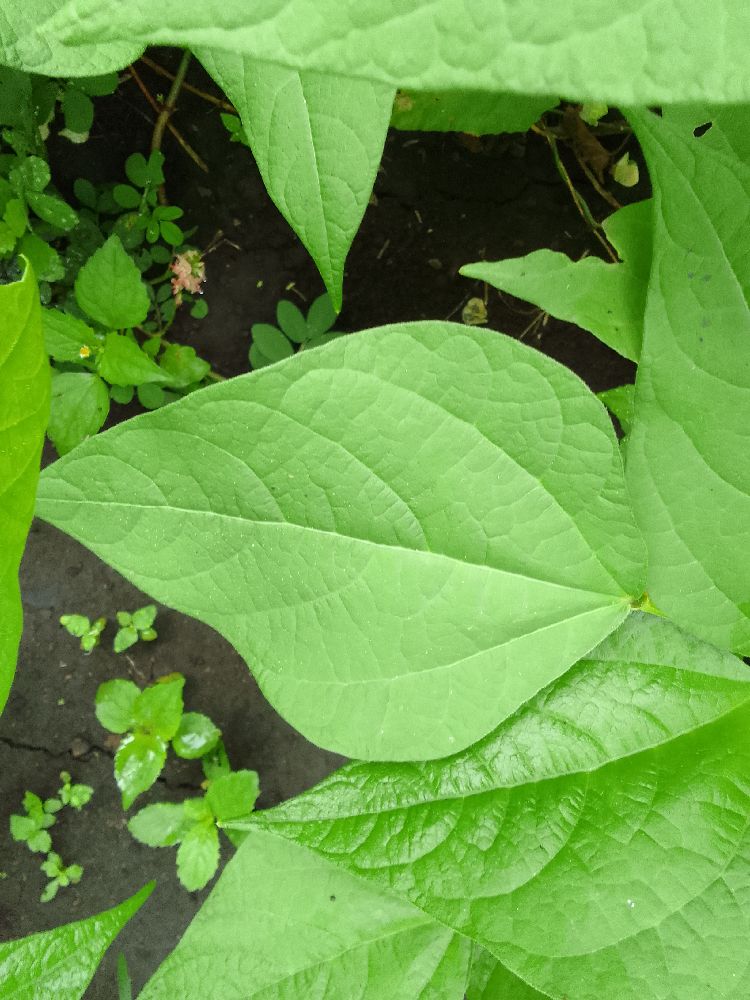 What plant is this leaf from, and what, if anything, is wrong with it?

common bean, healthy
